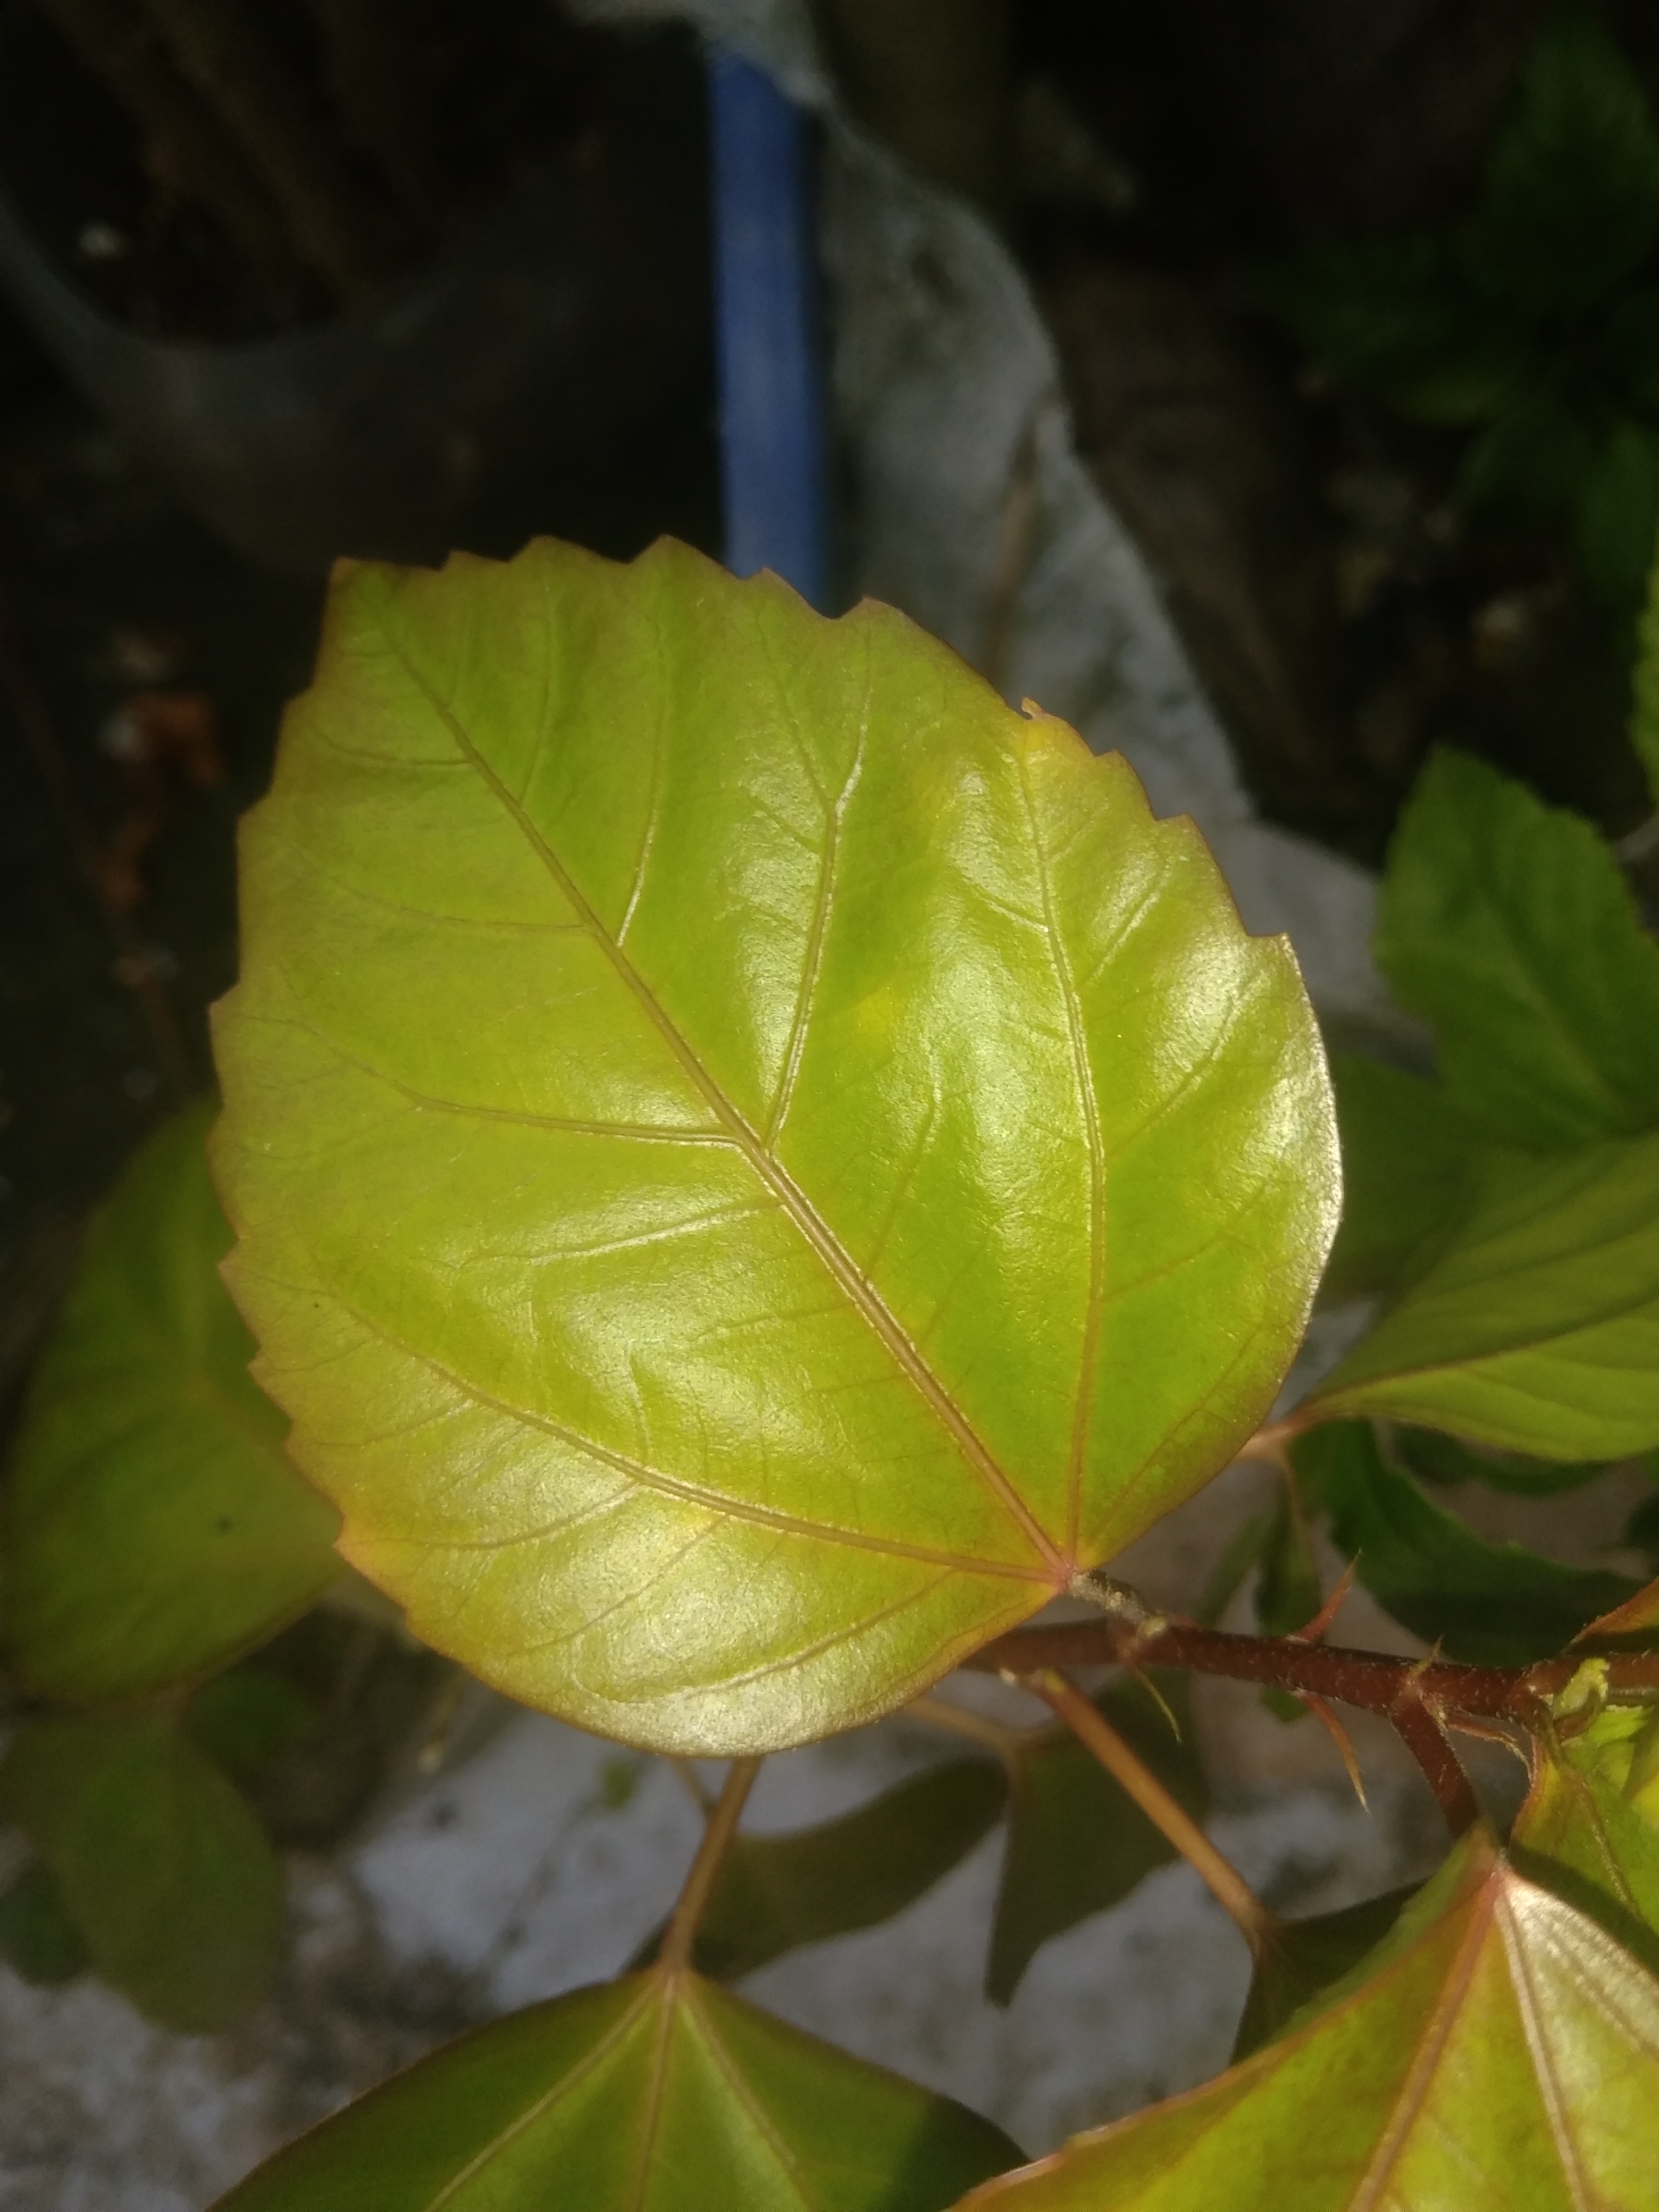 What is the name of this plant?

hibiscus
